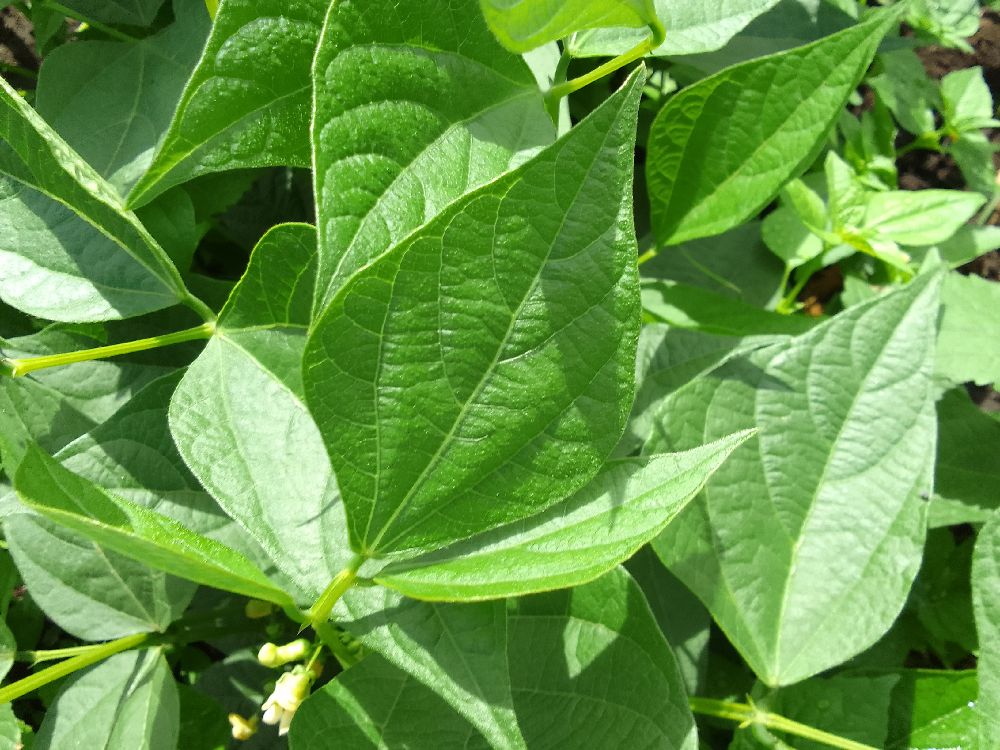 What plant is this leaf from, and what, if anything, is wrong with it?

common bean, healthy
